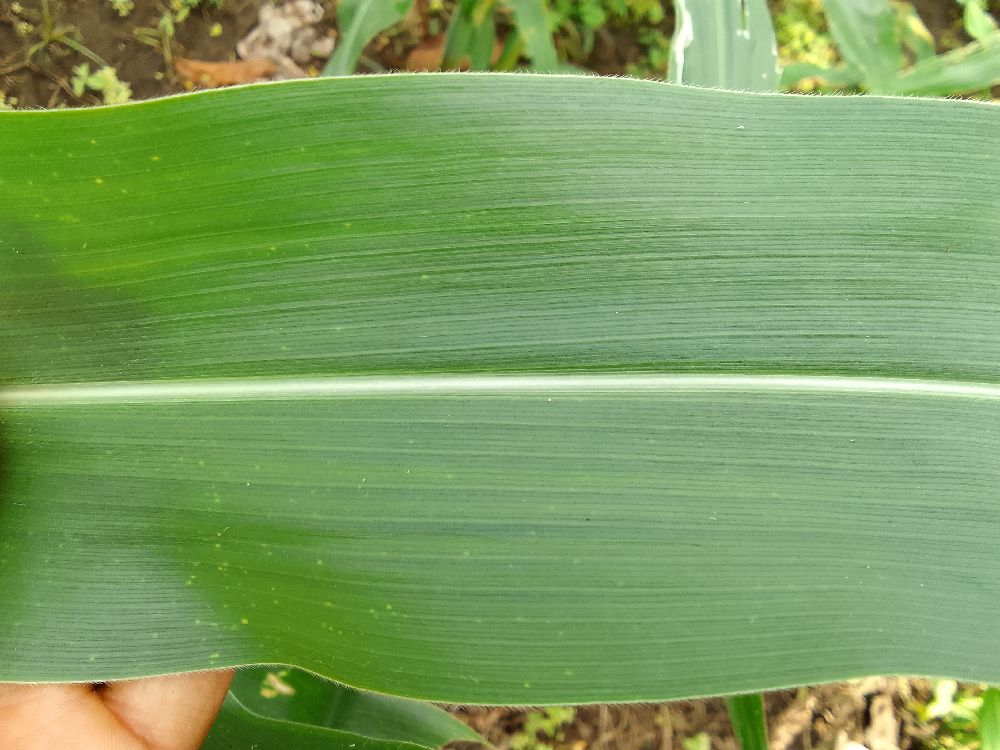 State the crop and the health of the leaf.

maize, healthy
